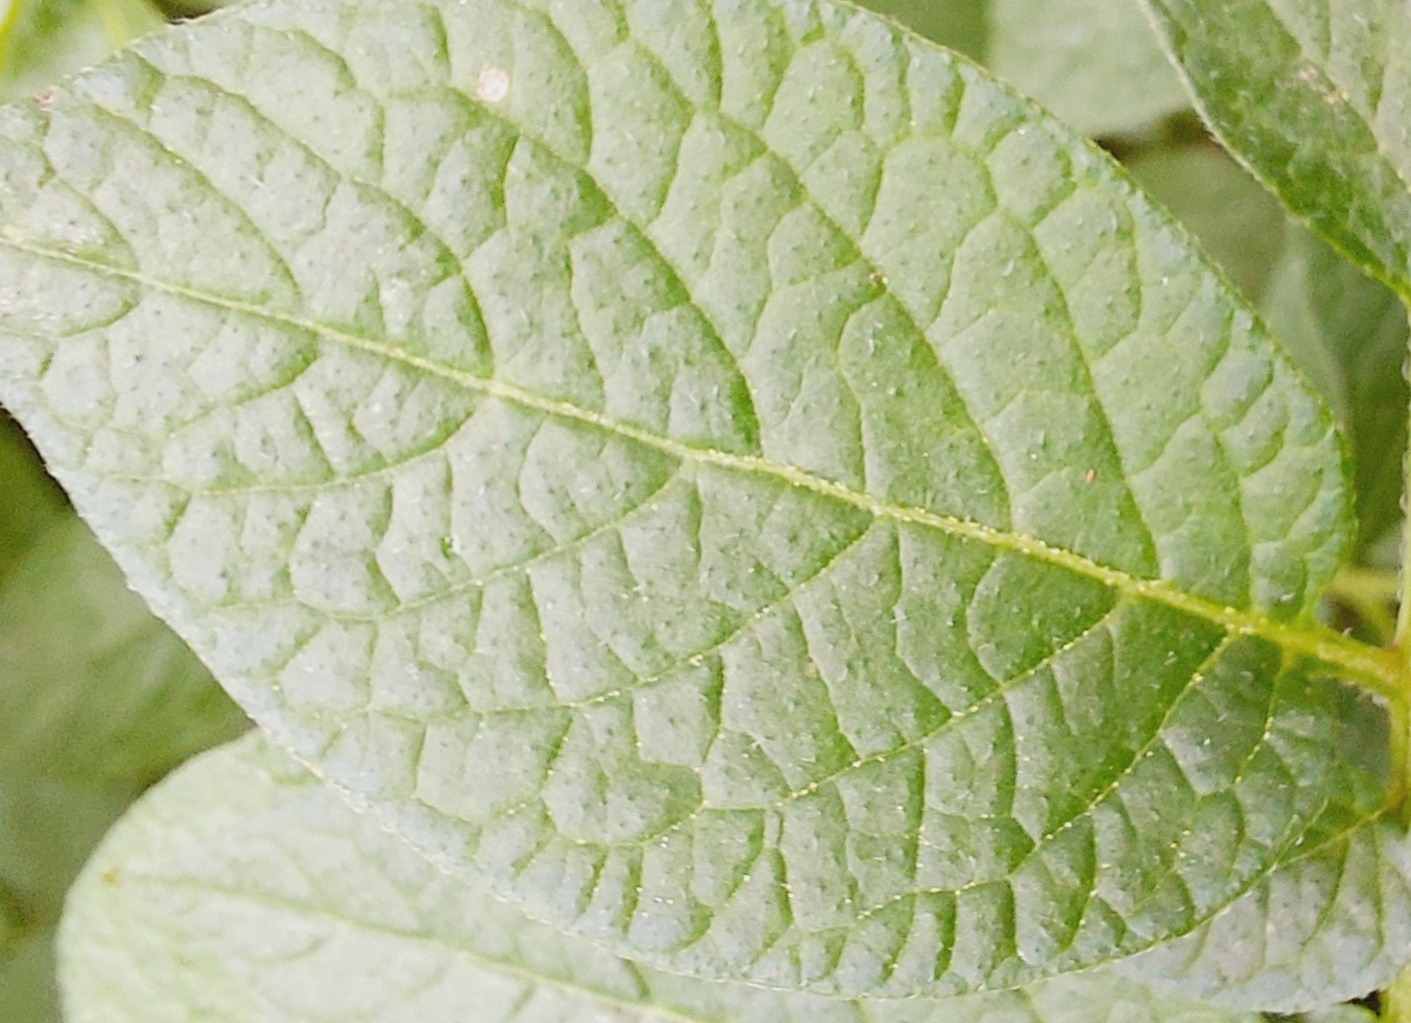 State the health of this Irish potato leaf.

healthy
